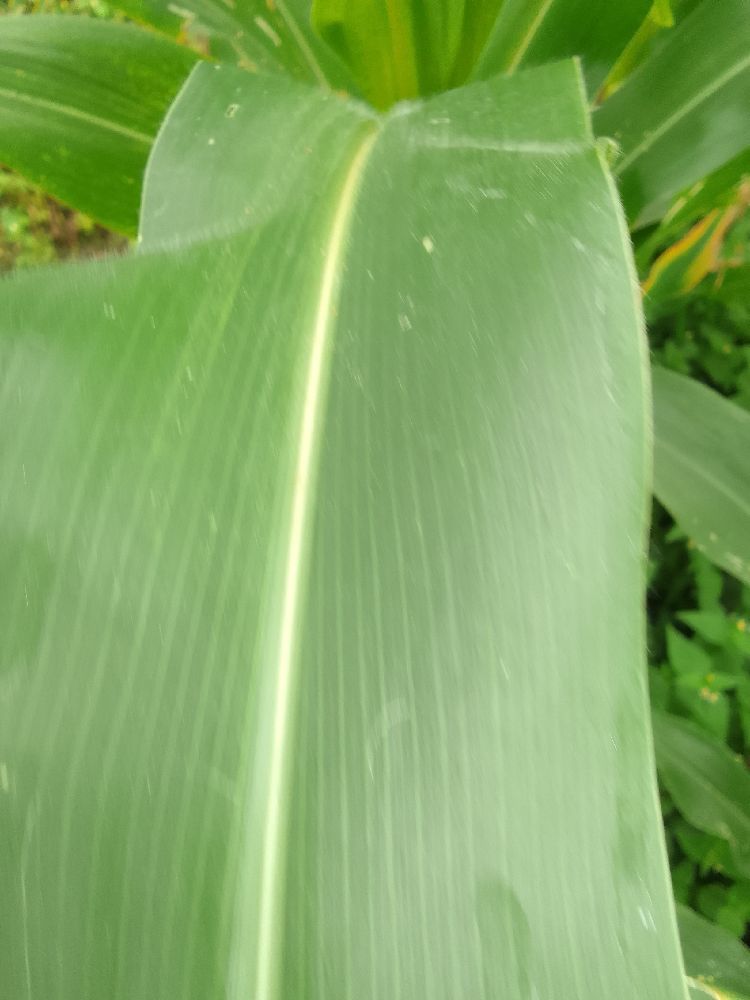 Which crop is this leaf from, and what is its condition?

maize, healthy
